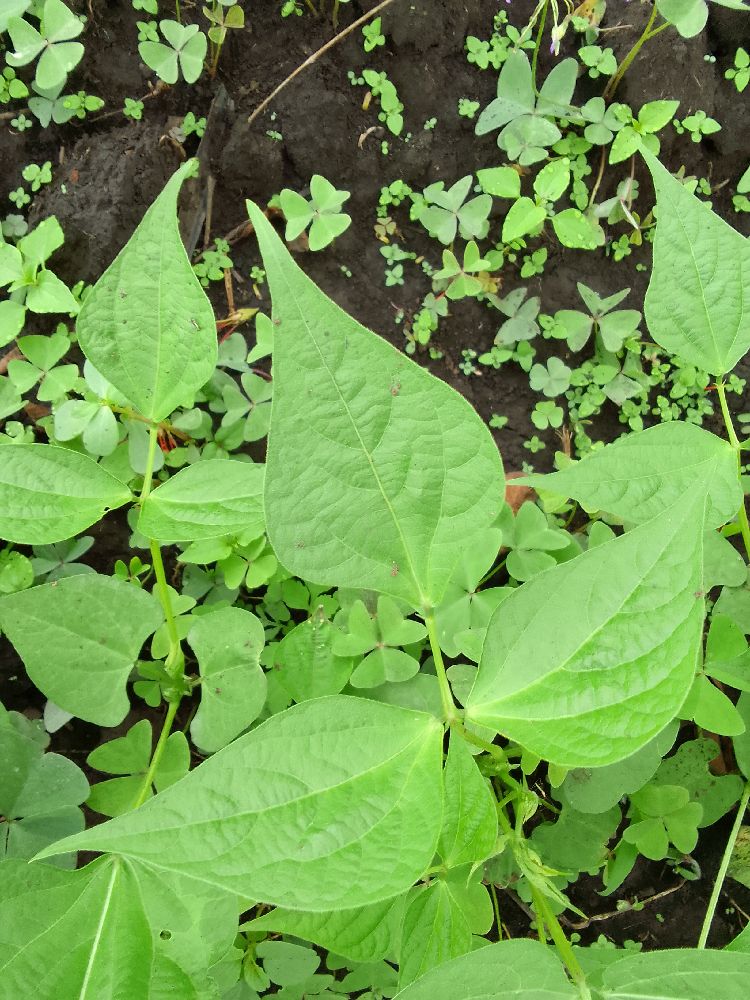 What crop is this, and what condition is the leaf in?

common bean, healthy
